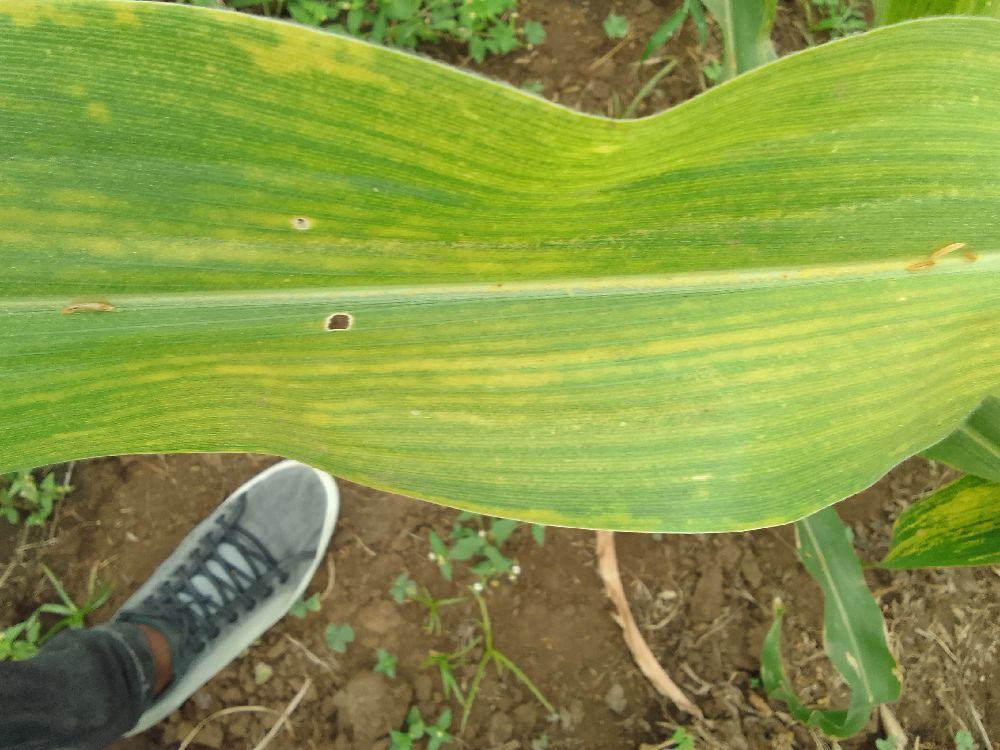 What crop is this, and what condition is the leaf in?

maize, maize lethal necrosis
